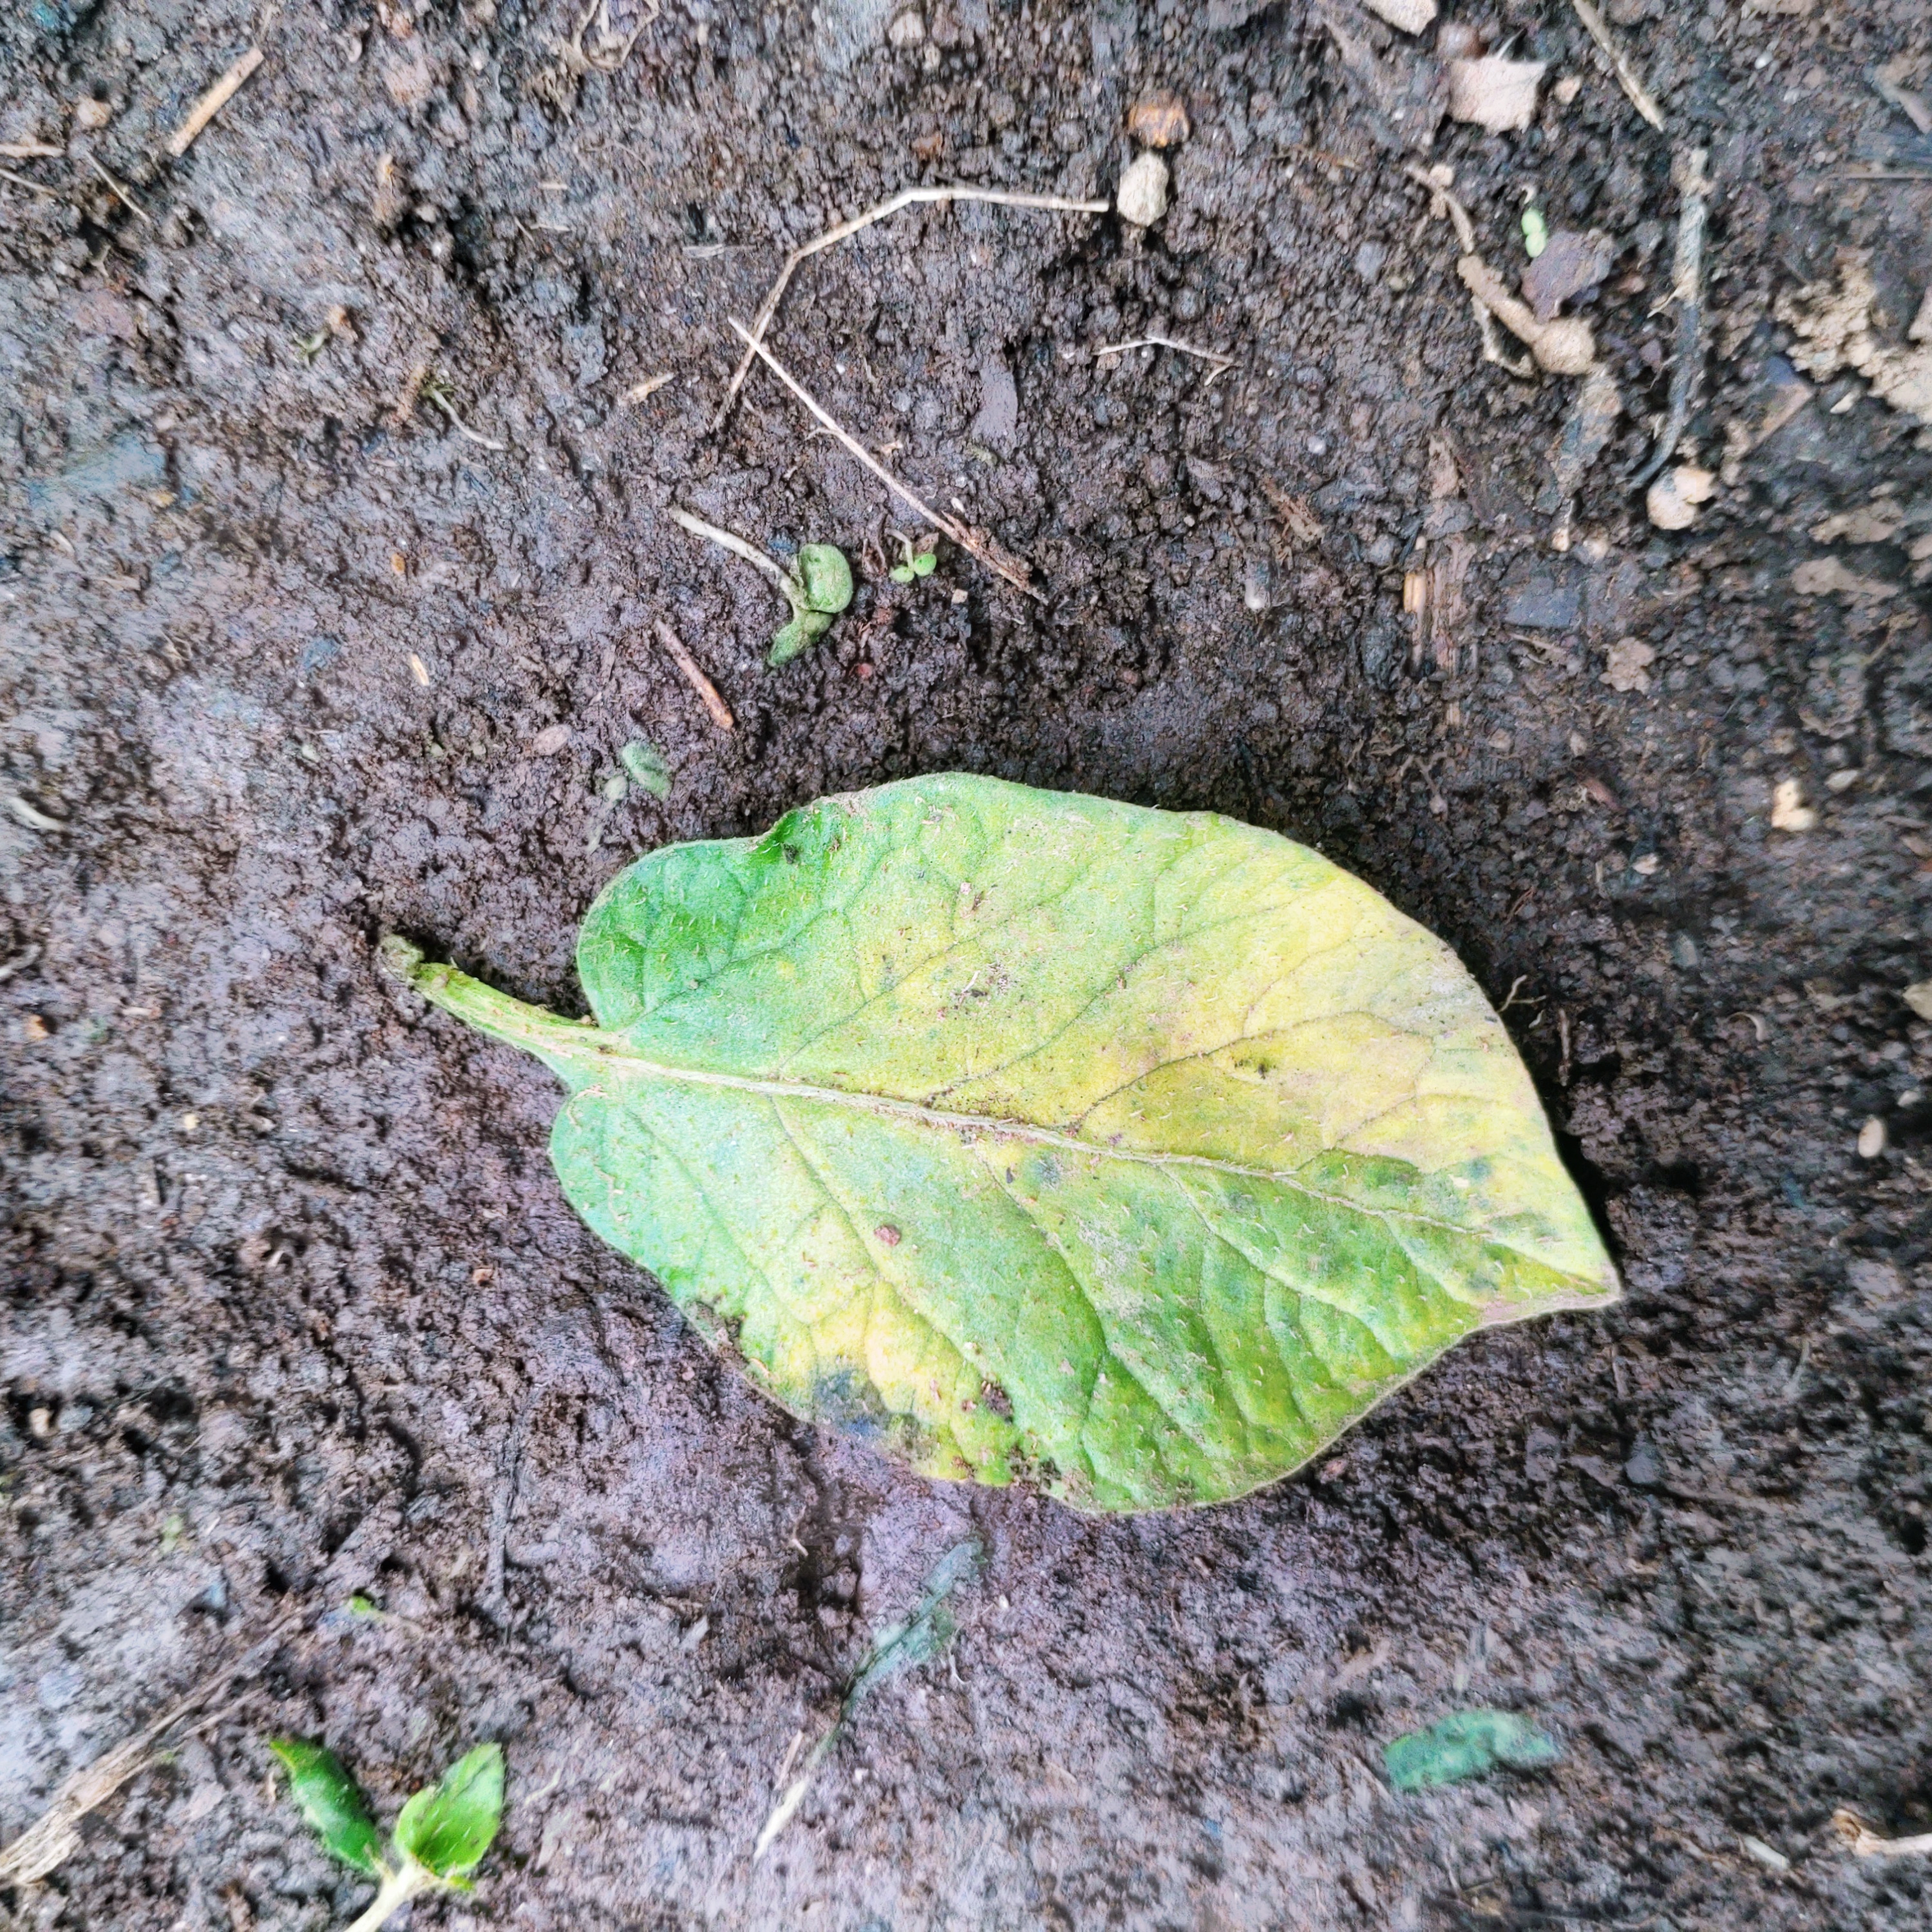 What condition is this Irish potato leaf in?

late blight
